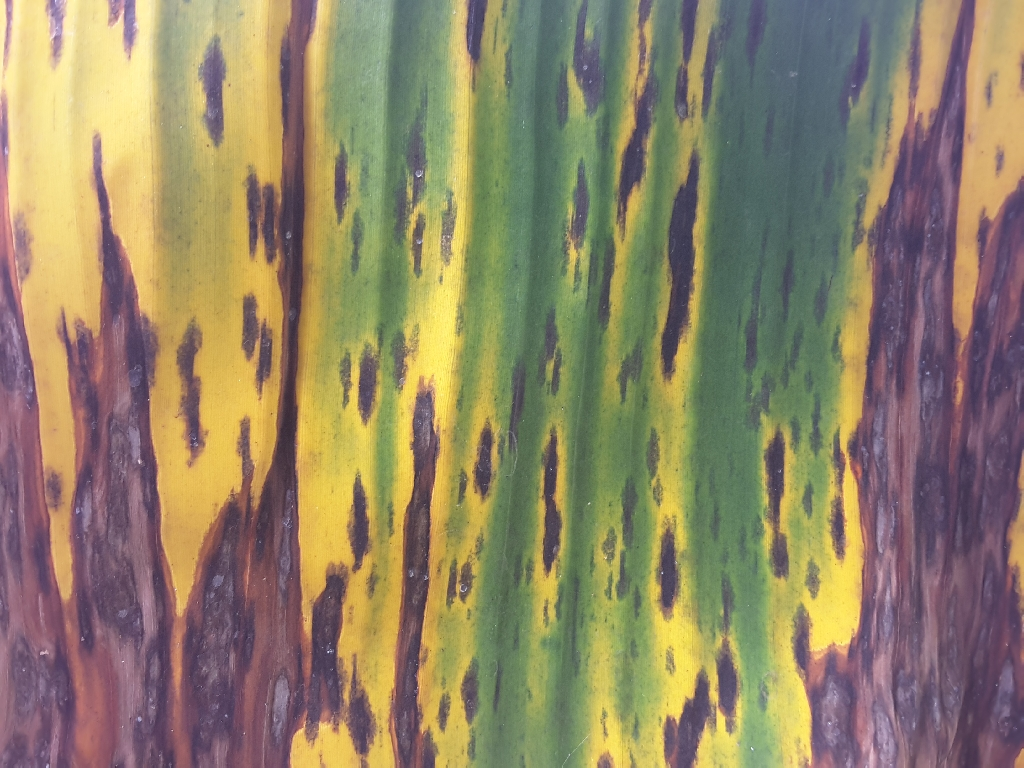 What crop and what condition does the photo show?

banana, black sigatoka
